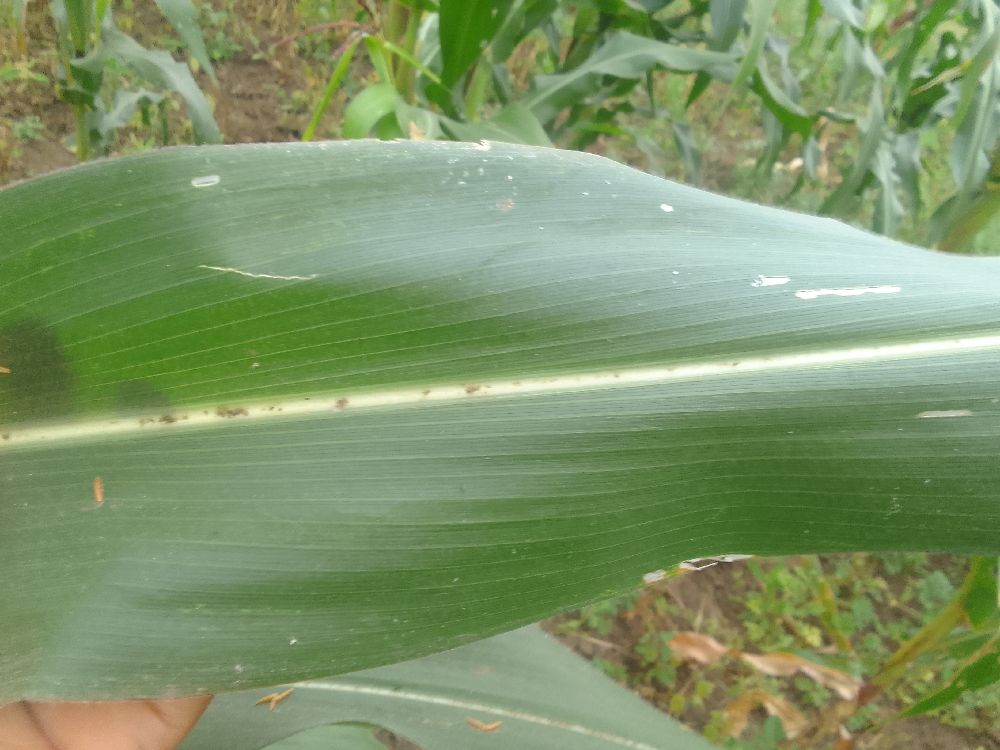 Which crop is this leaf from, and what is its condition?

maize, healthy
